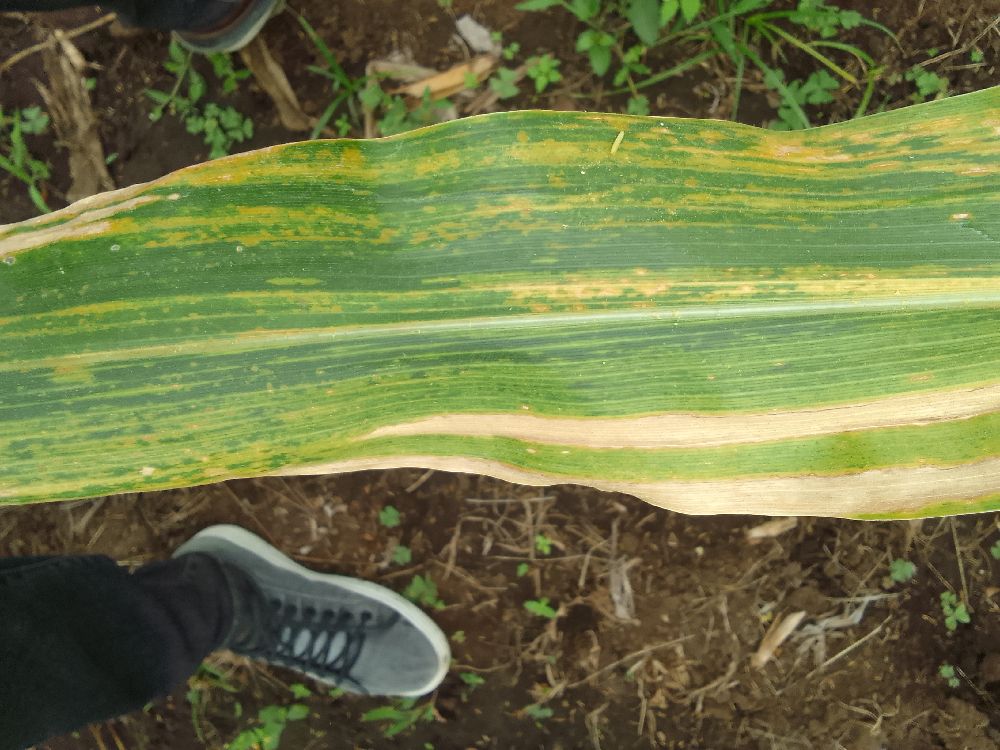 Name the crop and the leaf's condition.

maize, maize lethal necrosis
